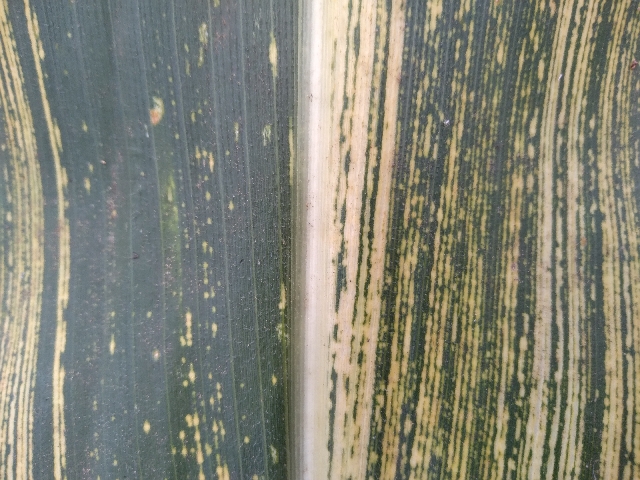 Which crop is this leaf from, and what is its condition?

maize, maize streak virus
